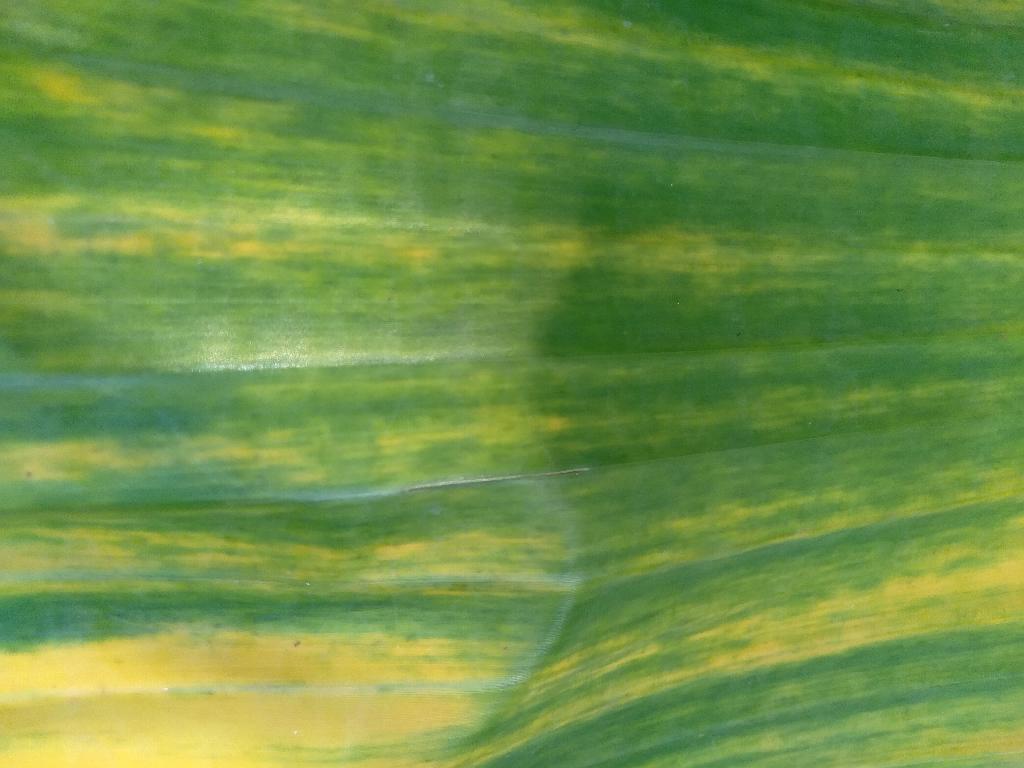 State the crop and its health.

banana, fusarium wilt race 1
